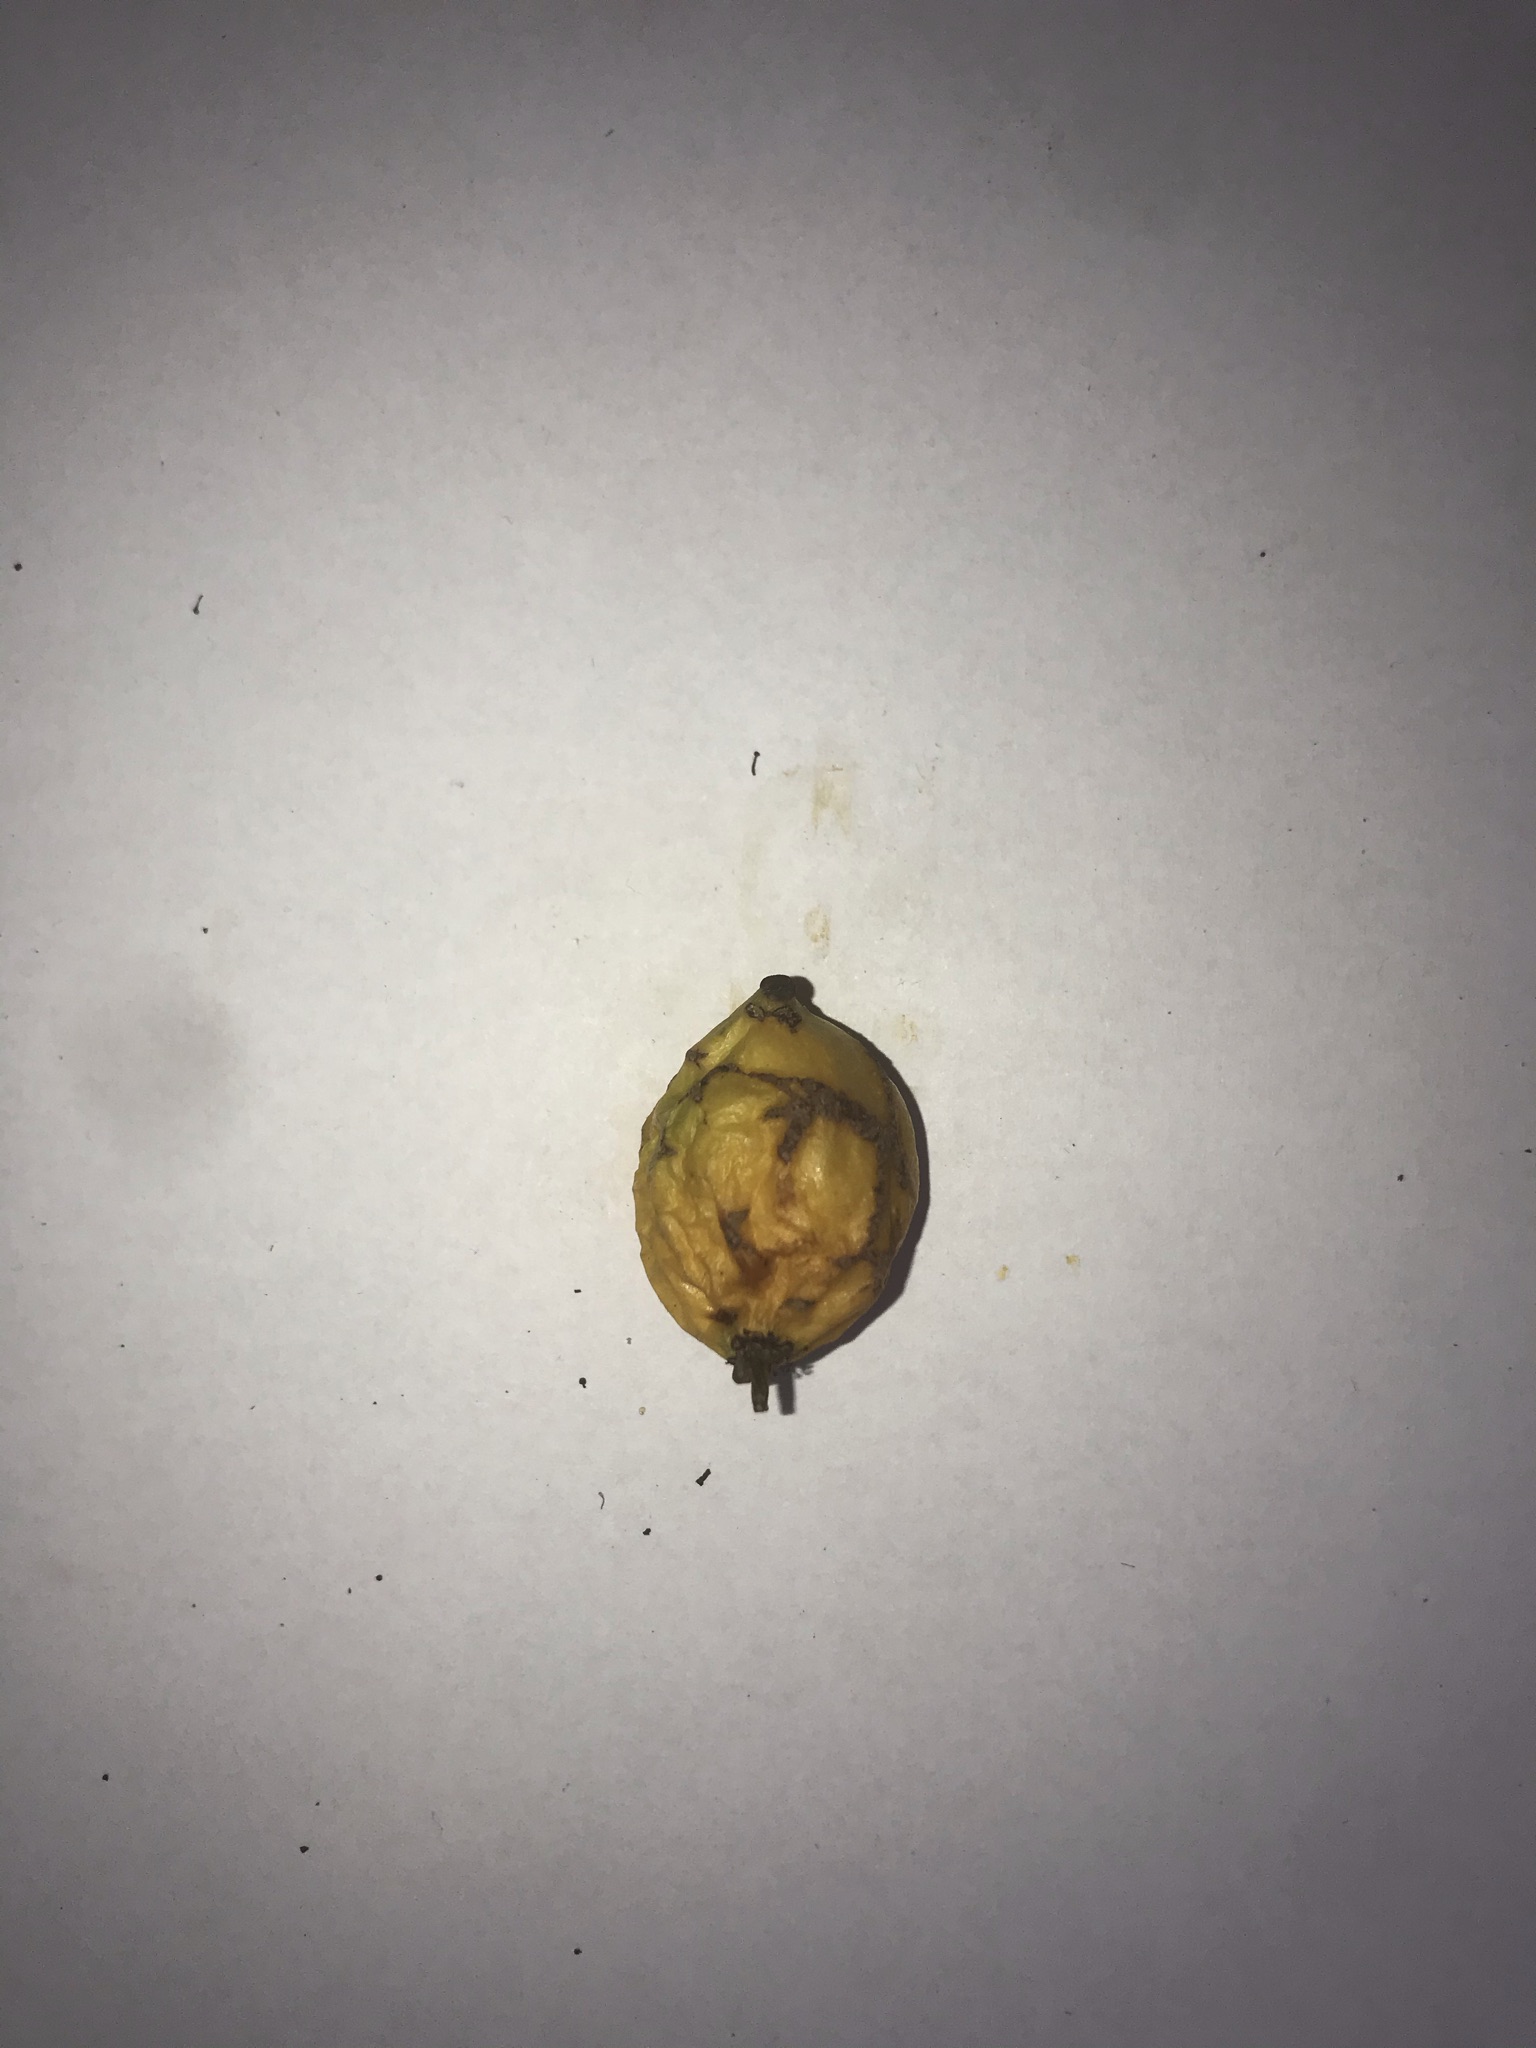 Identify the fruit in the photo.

abiu
